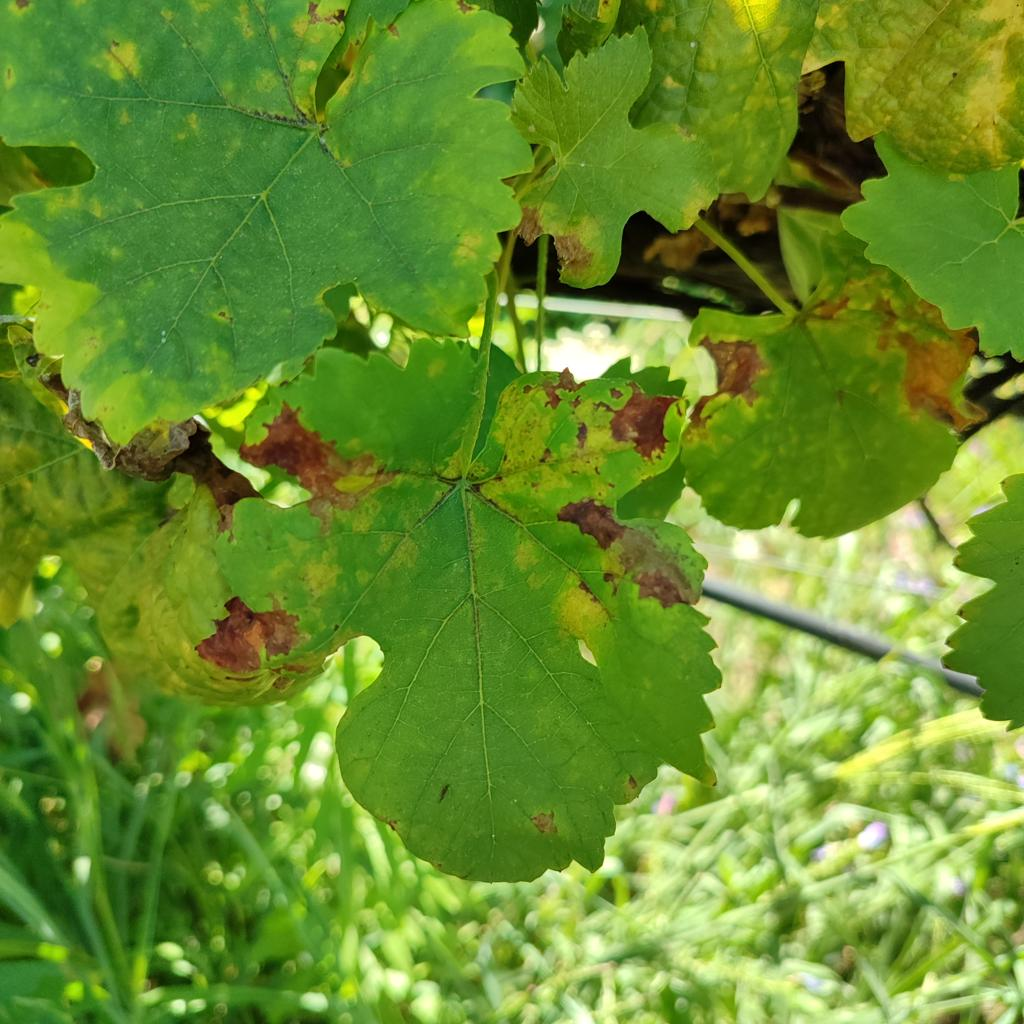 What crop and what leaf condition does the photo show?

grapevine, downy mildew
